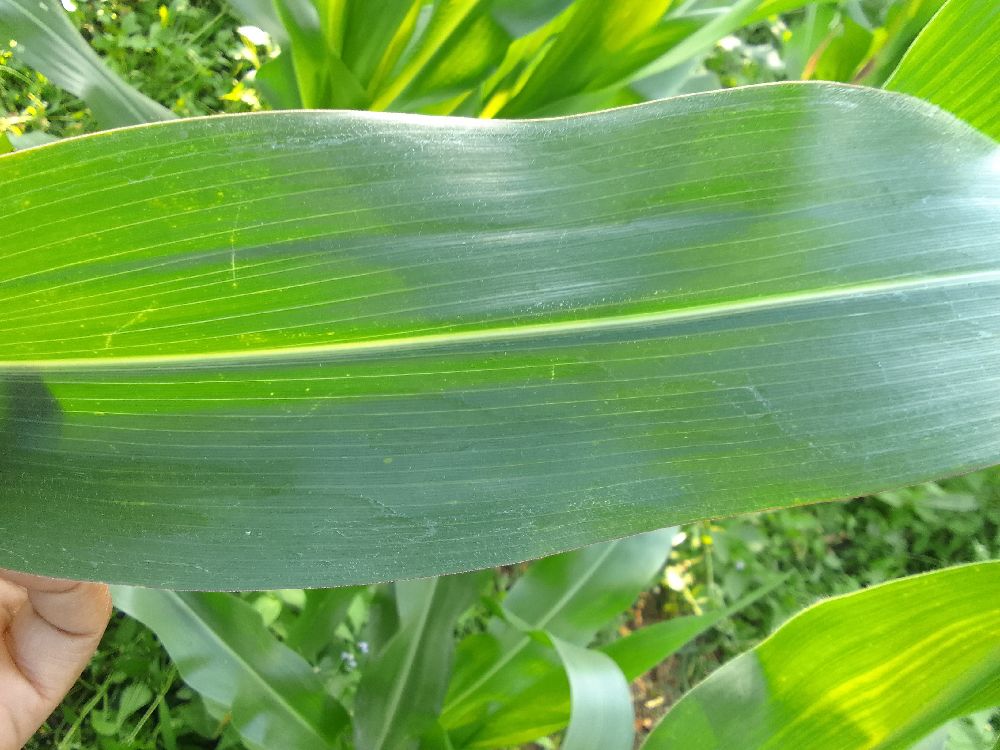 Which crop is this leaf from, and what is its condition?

maize, healthy
